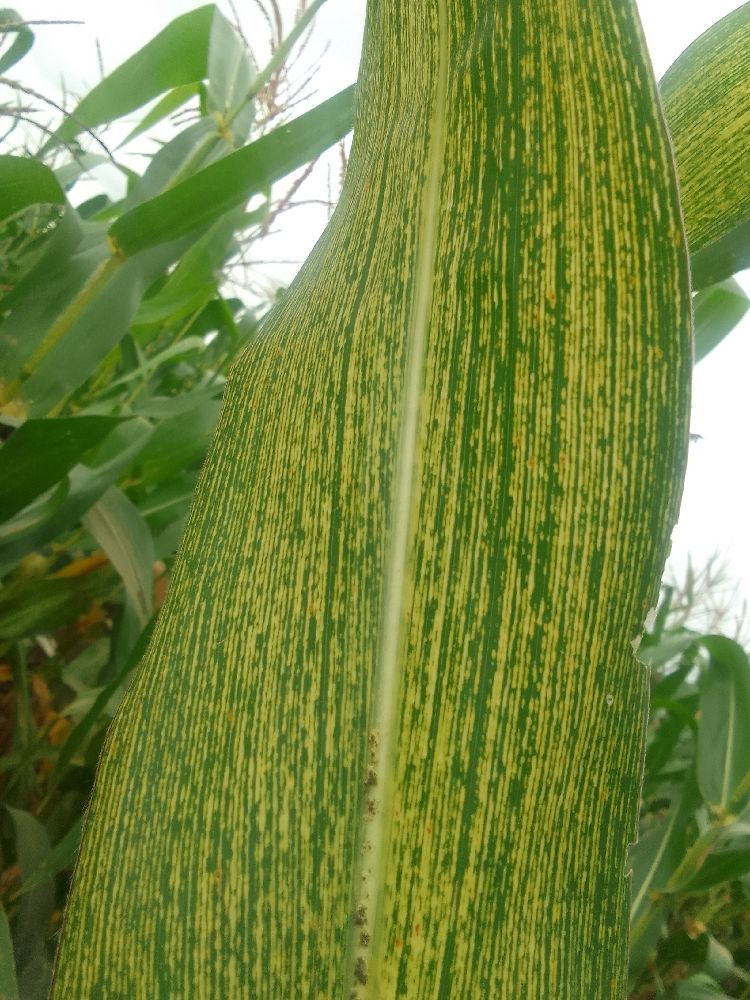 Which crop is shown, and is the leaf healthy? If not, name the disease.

maize, maize streak virus
